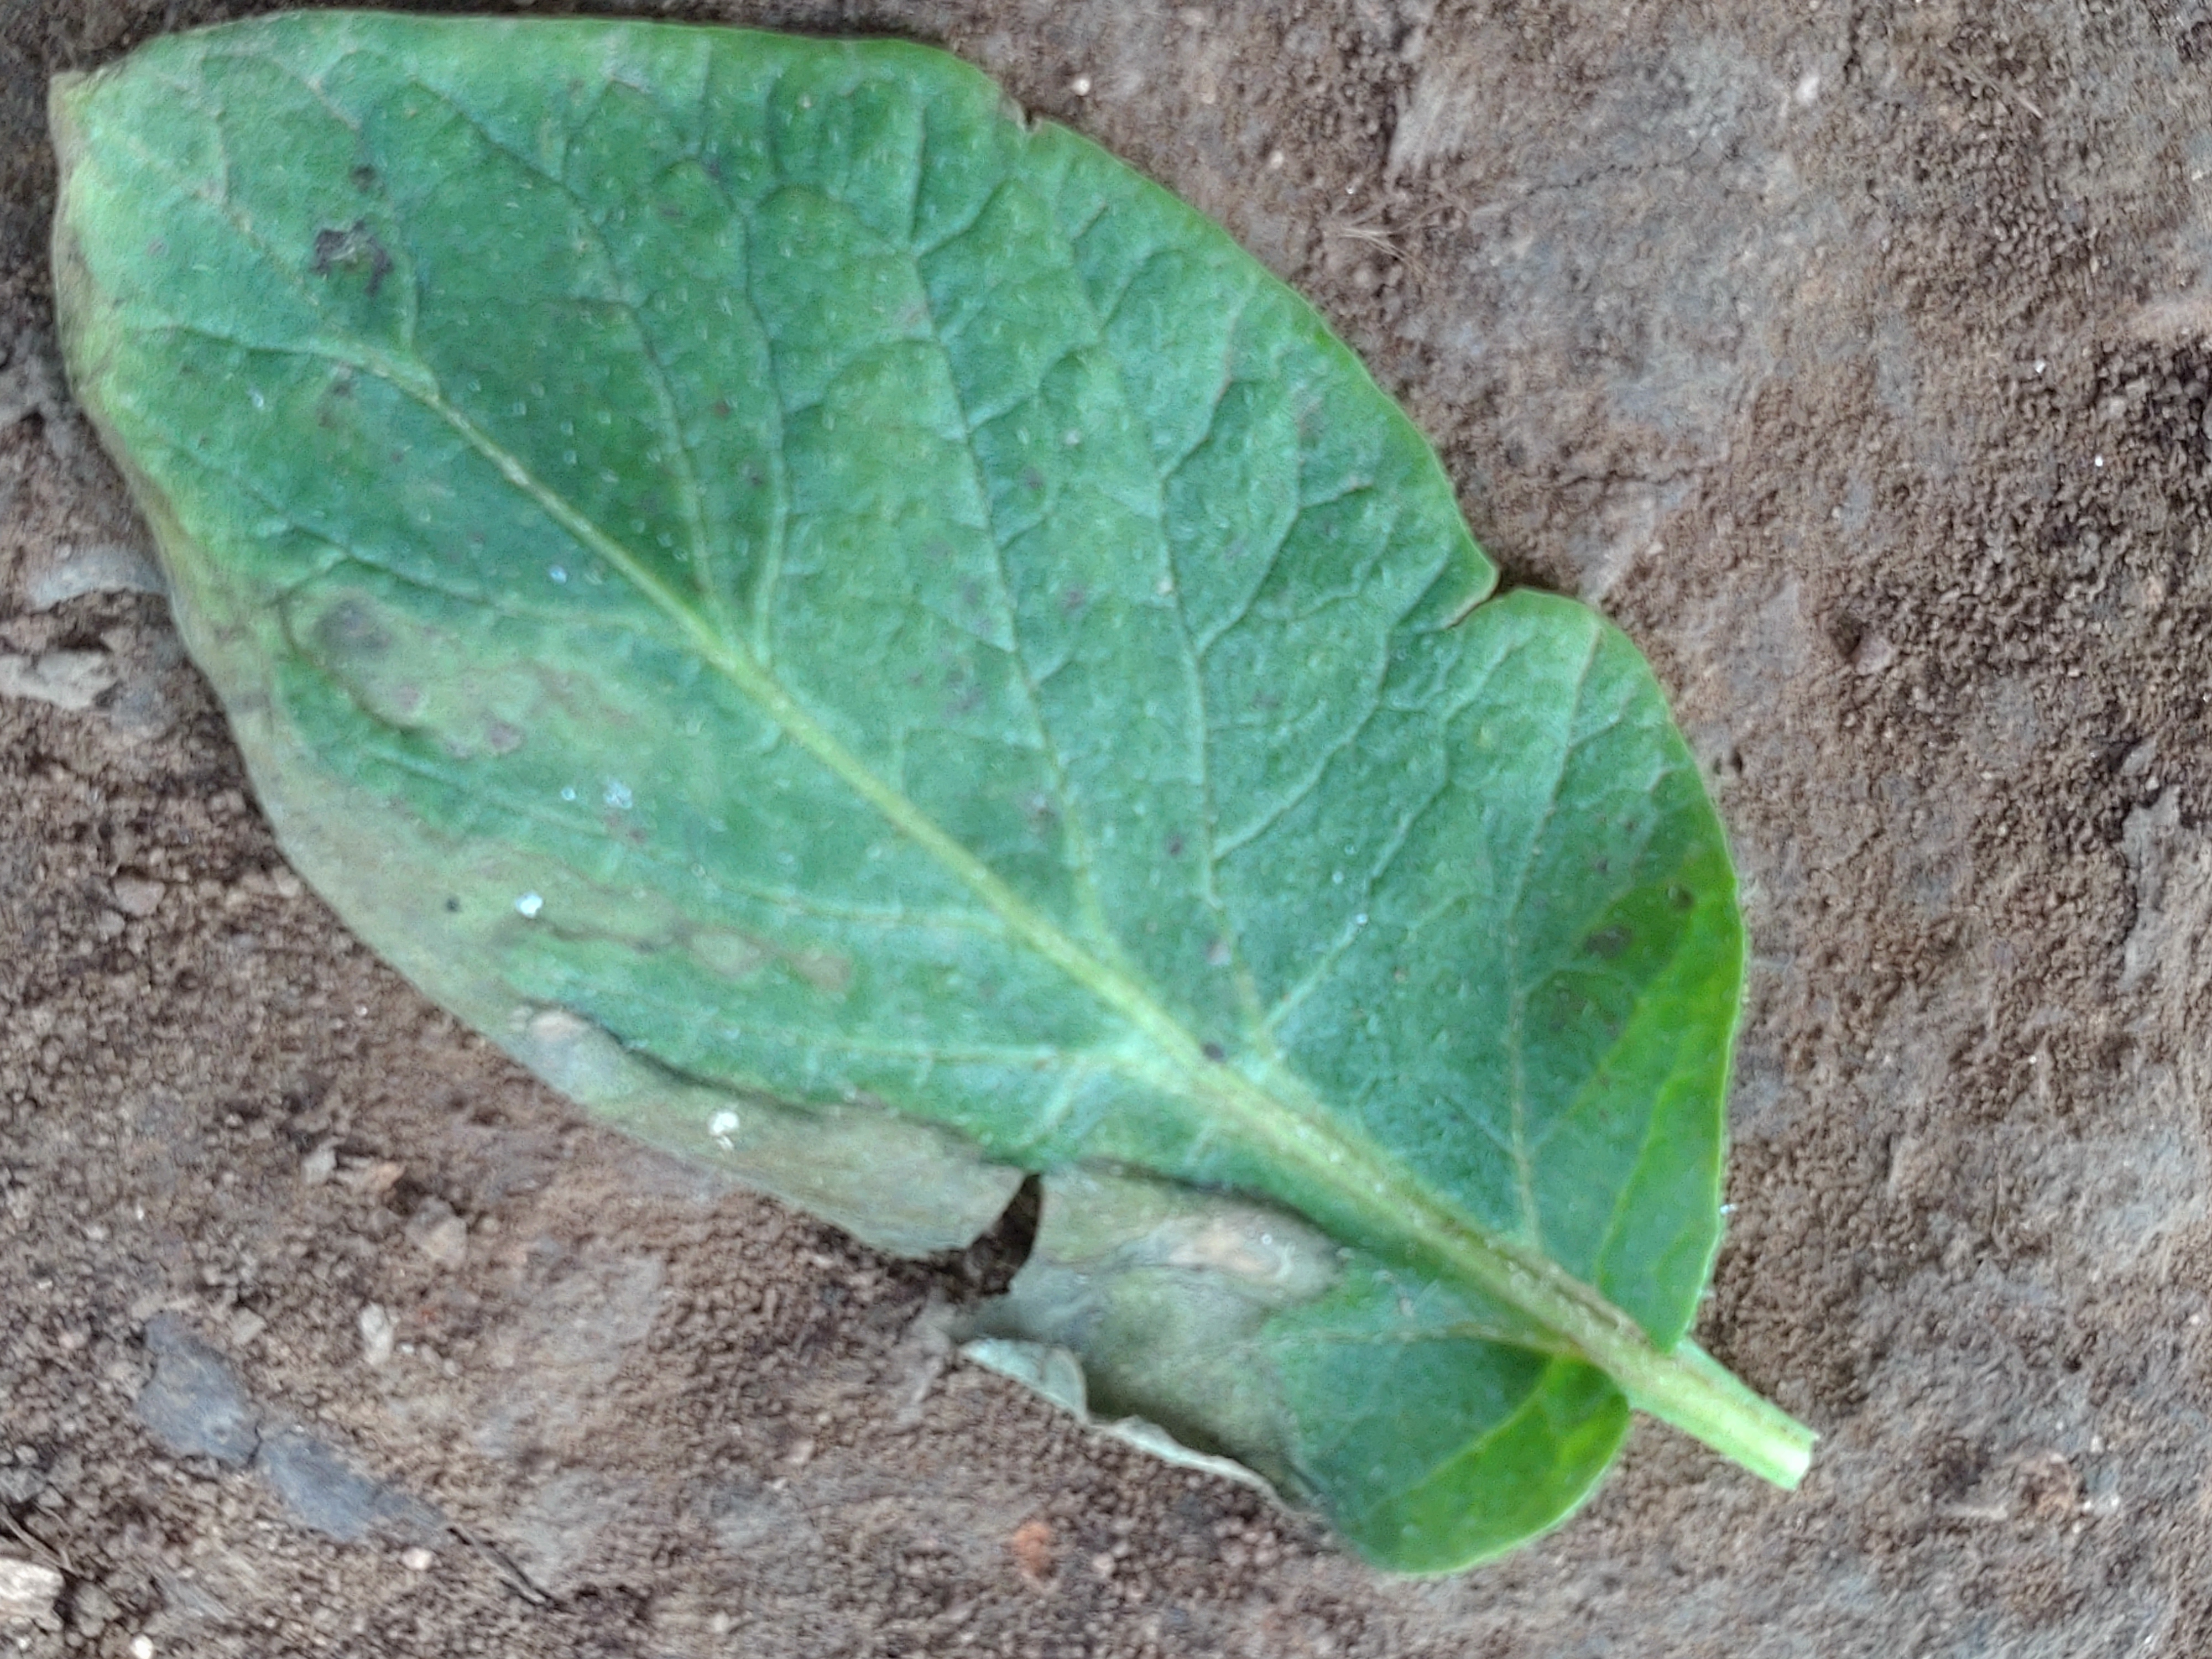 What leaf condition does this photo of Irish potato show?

early blight
